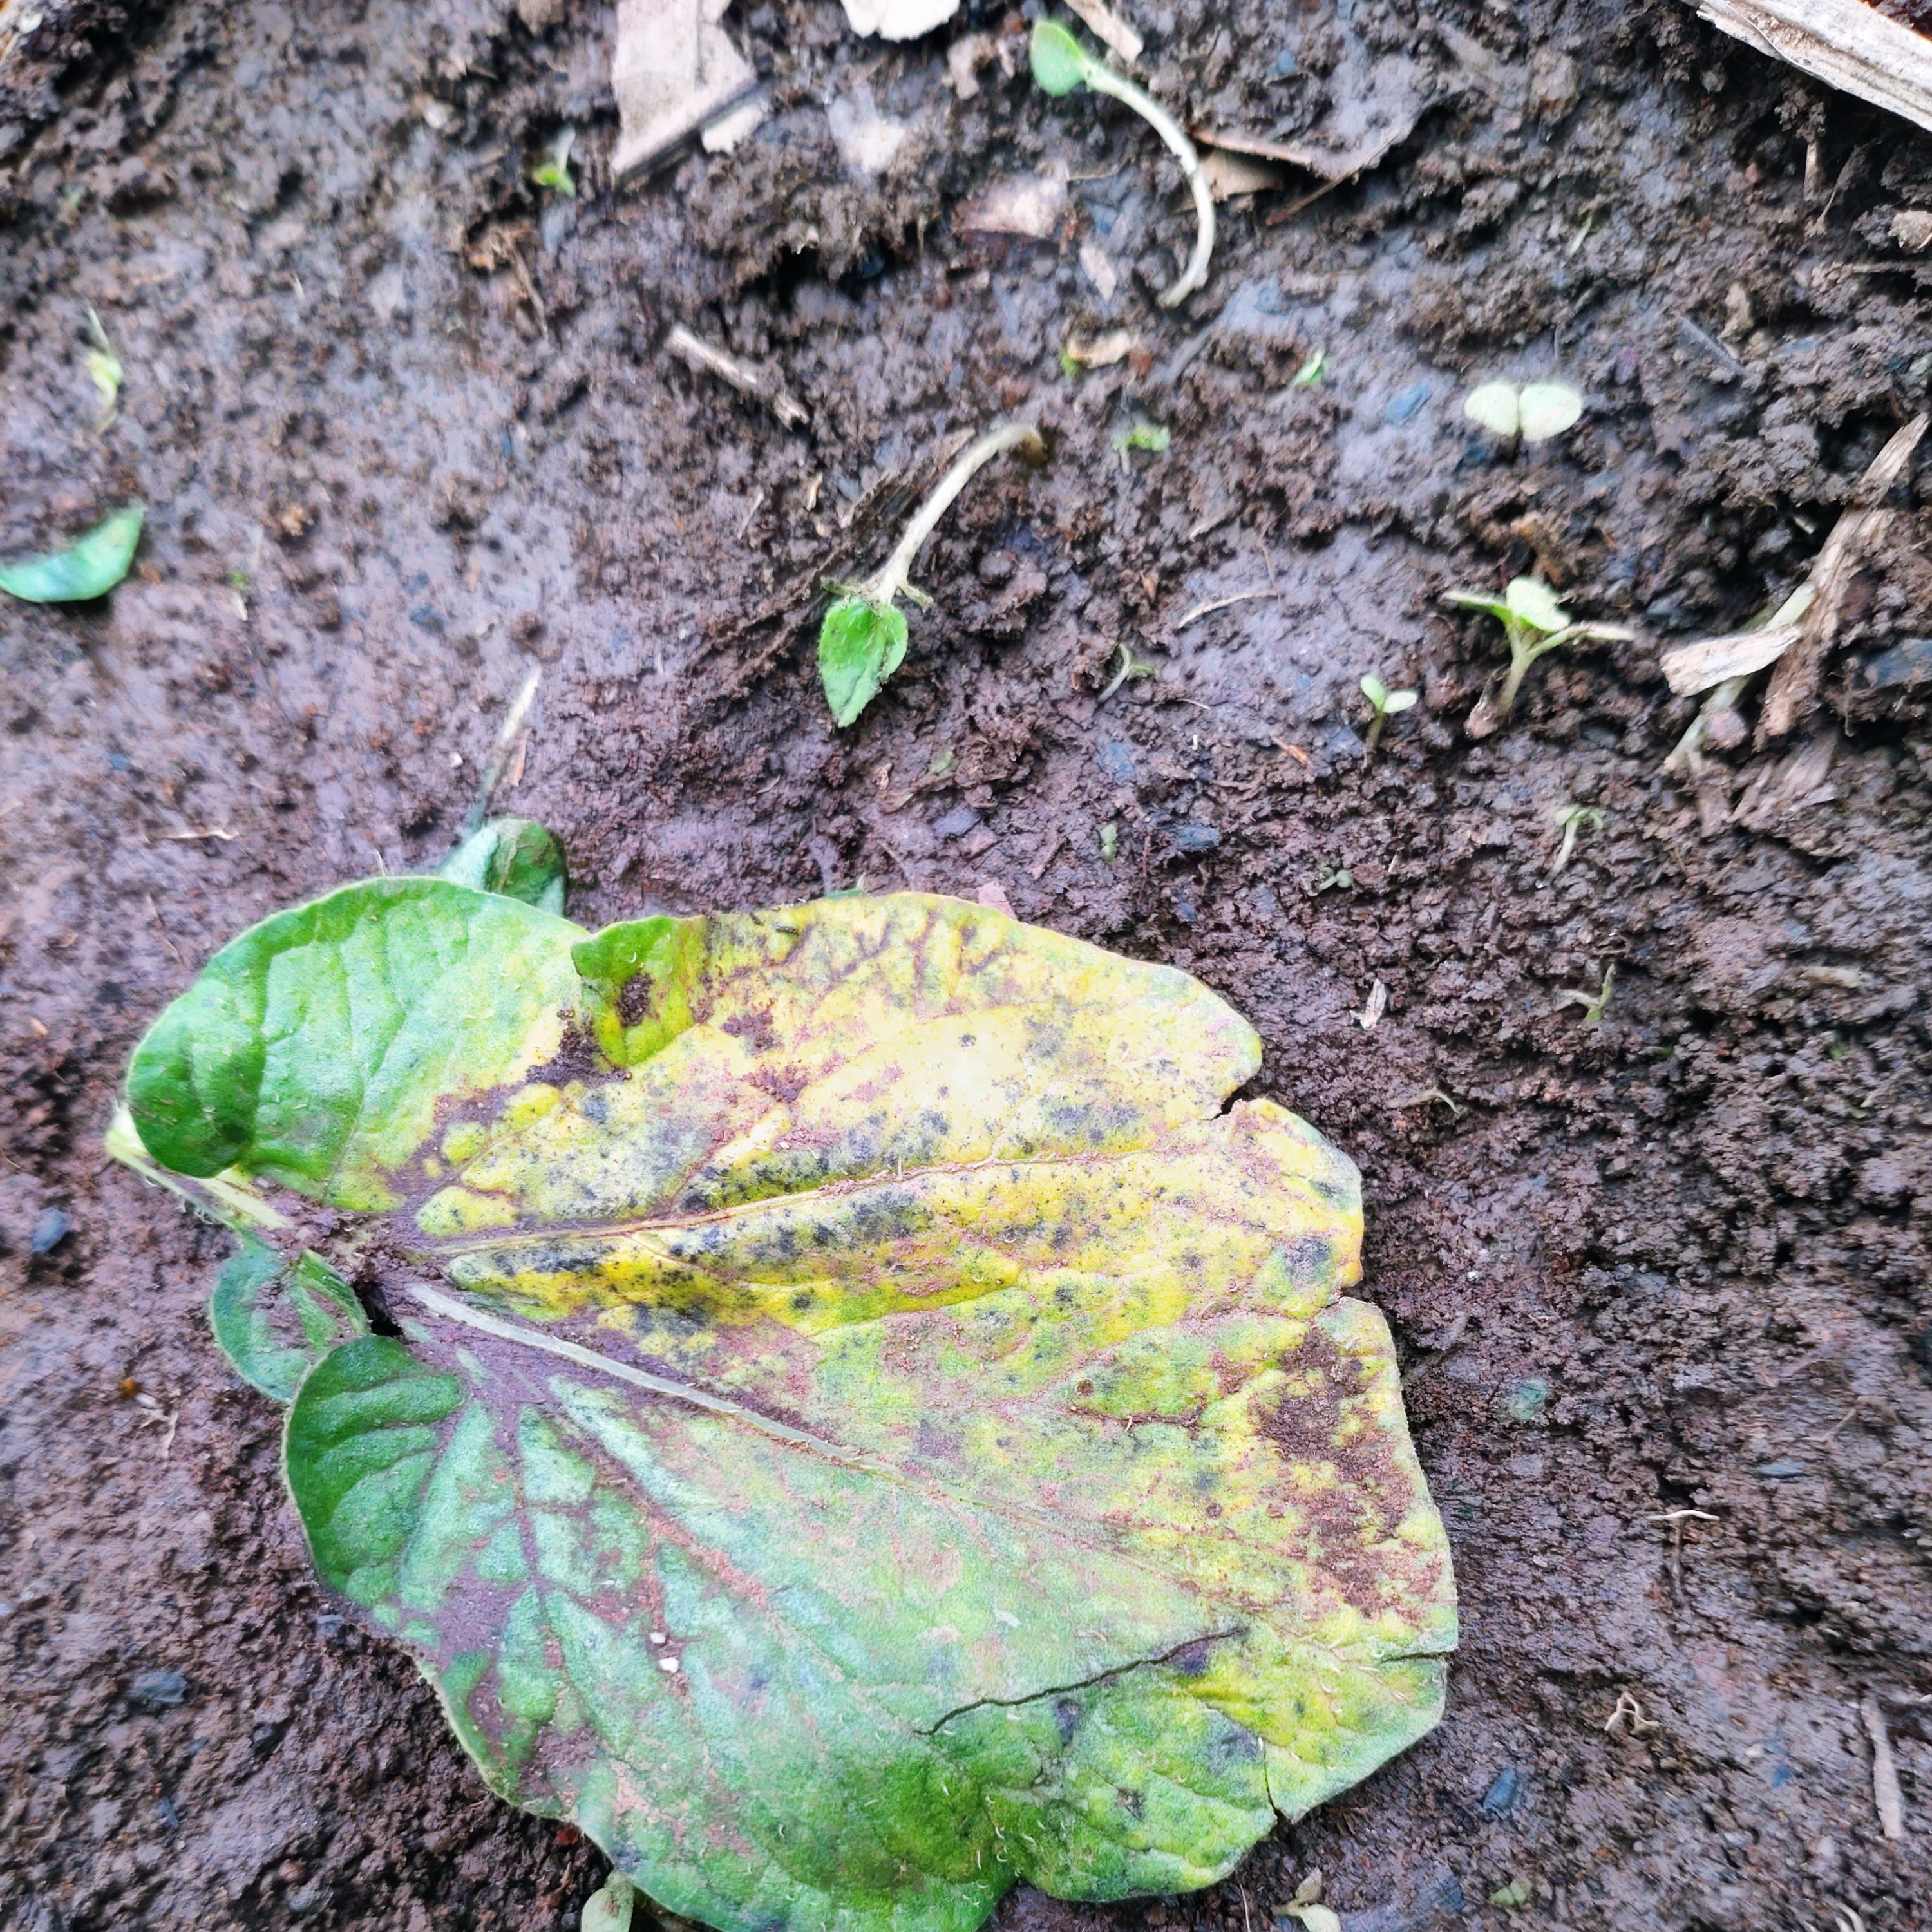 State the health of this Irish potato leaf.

late blight
